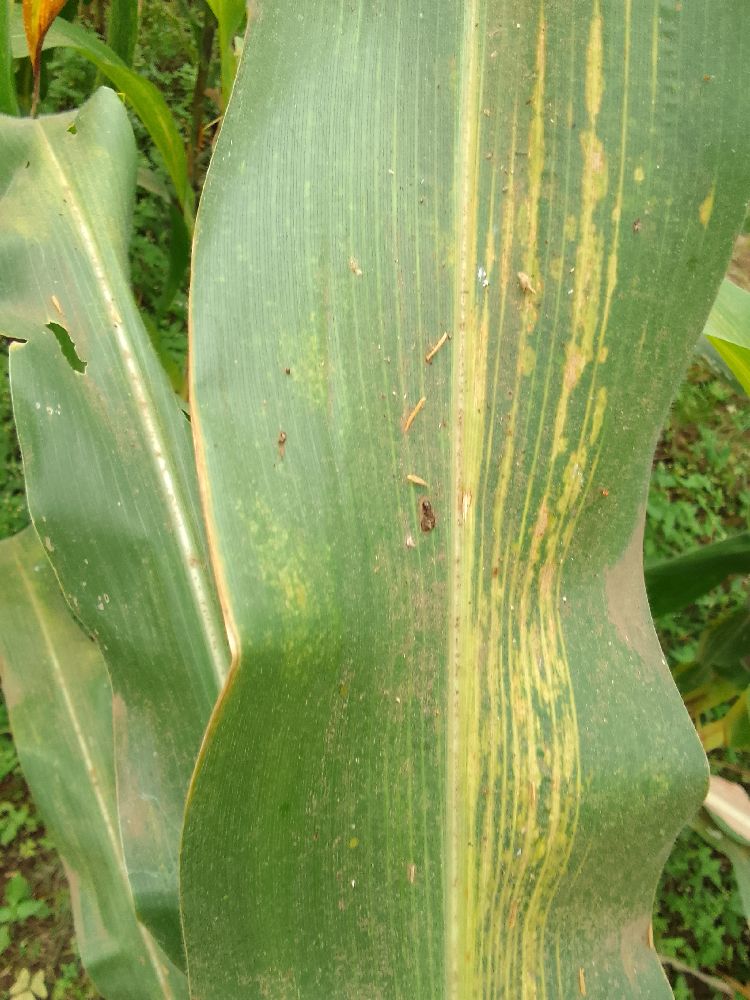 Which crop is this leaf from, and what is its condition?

maize, maize lethal necrosis
